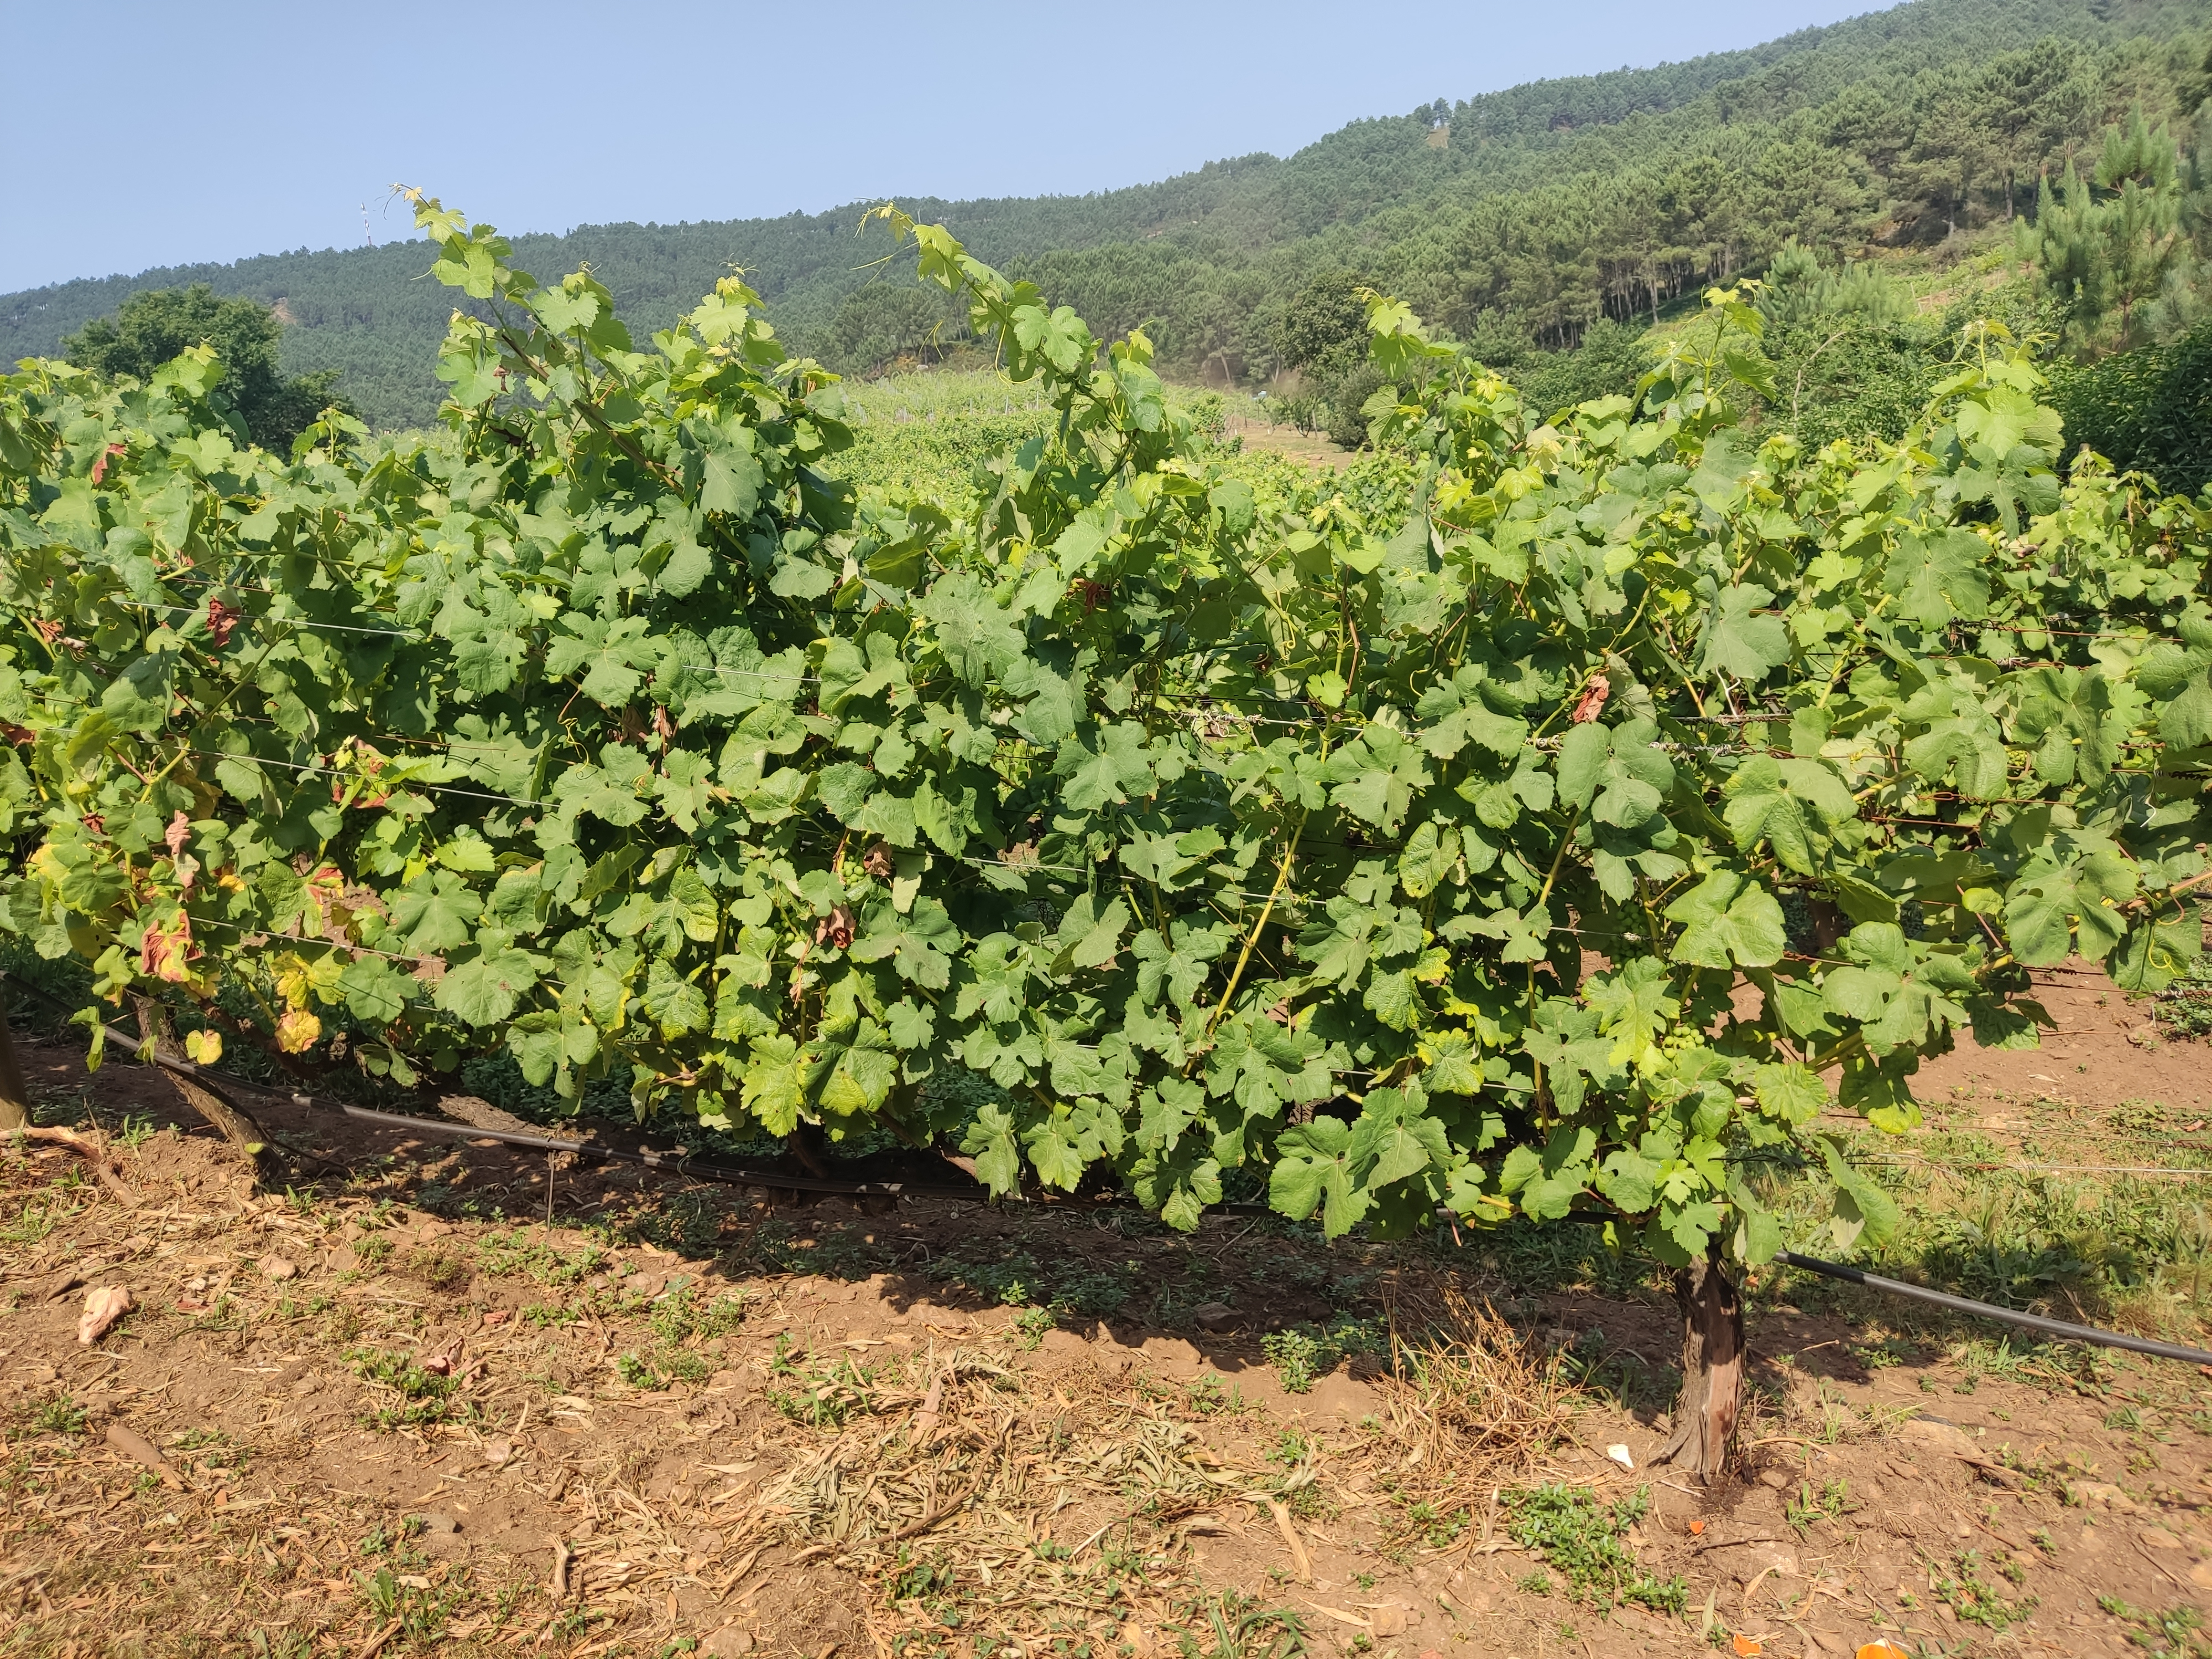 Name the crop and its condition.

grapevine, affected by esca disease
